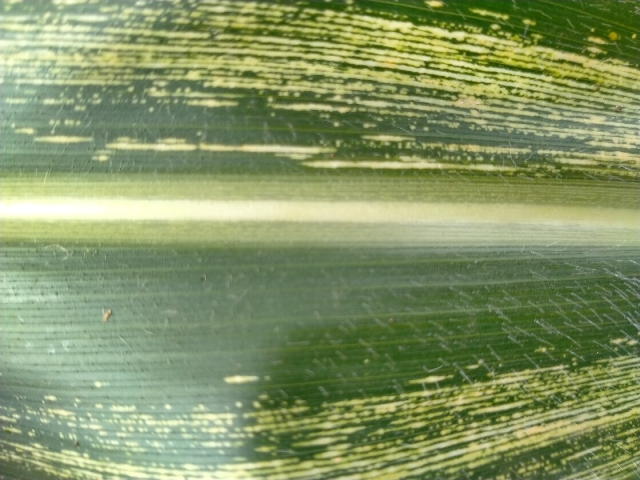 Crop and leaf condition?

maize, maize streak virus
